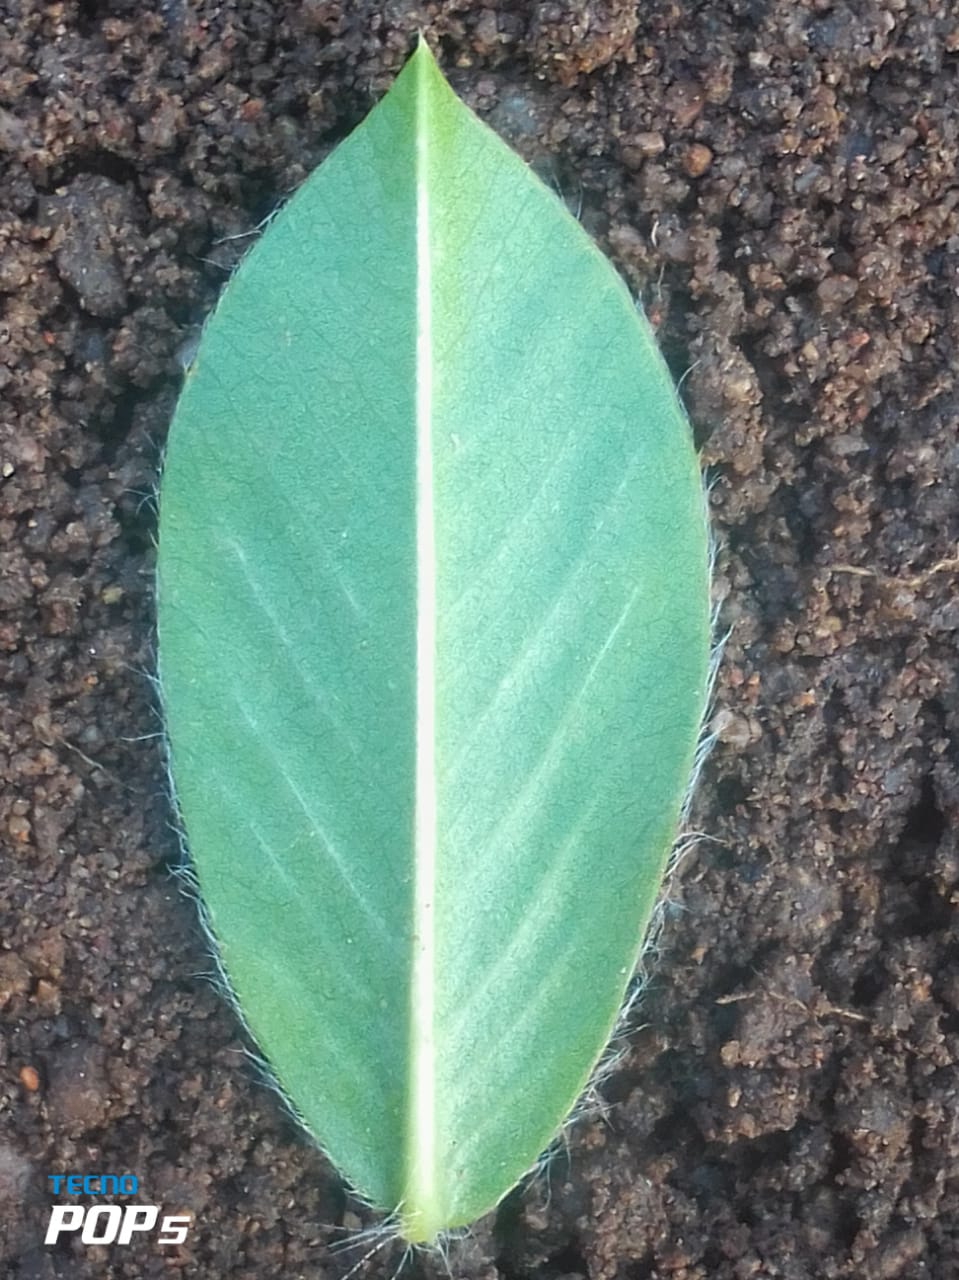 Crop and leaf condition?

peanut, healthy leaves
